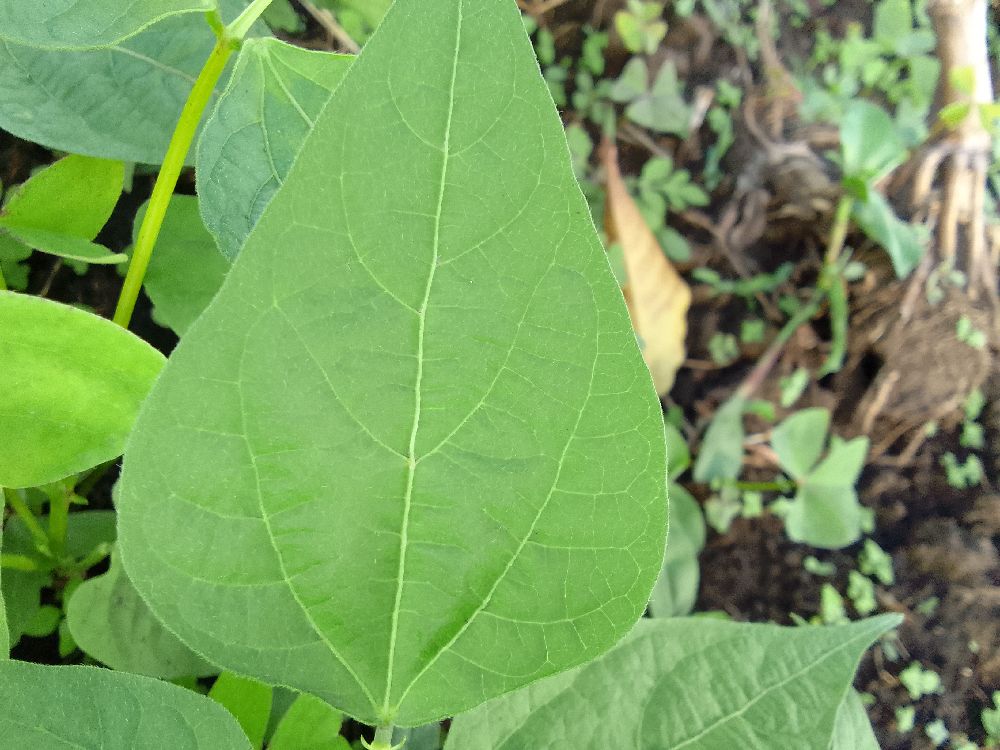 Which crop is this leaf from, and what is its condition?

common bean, healthy
